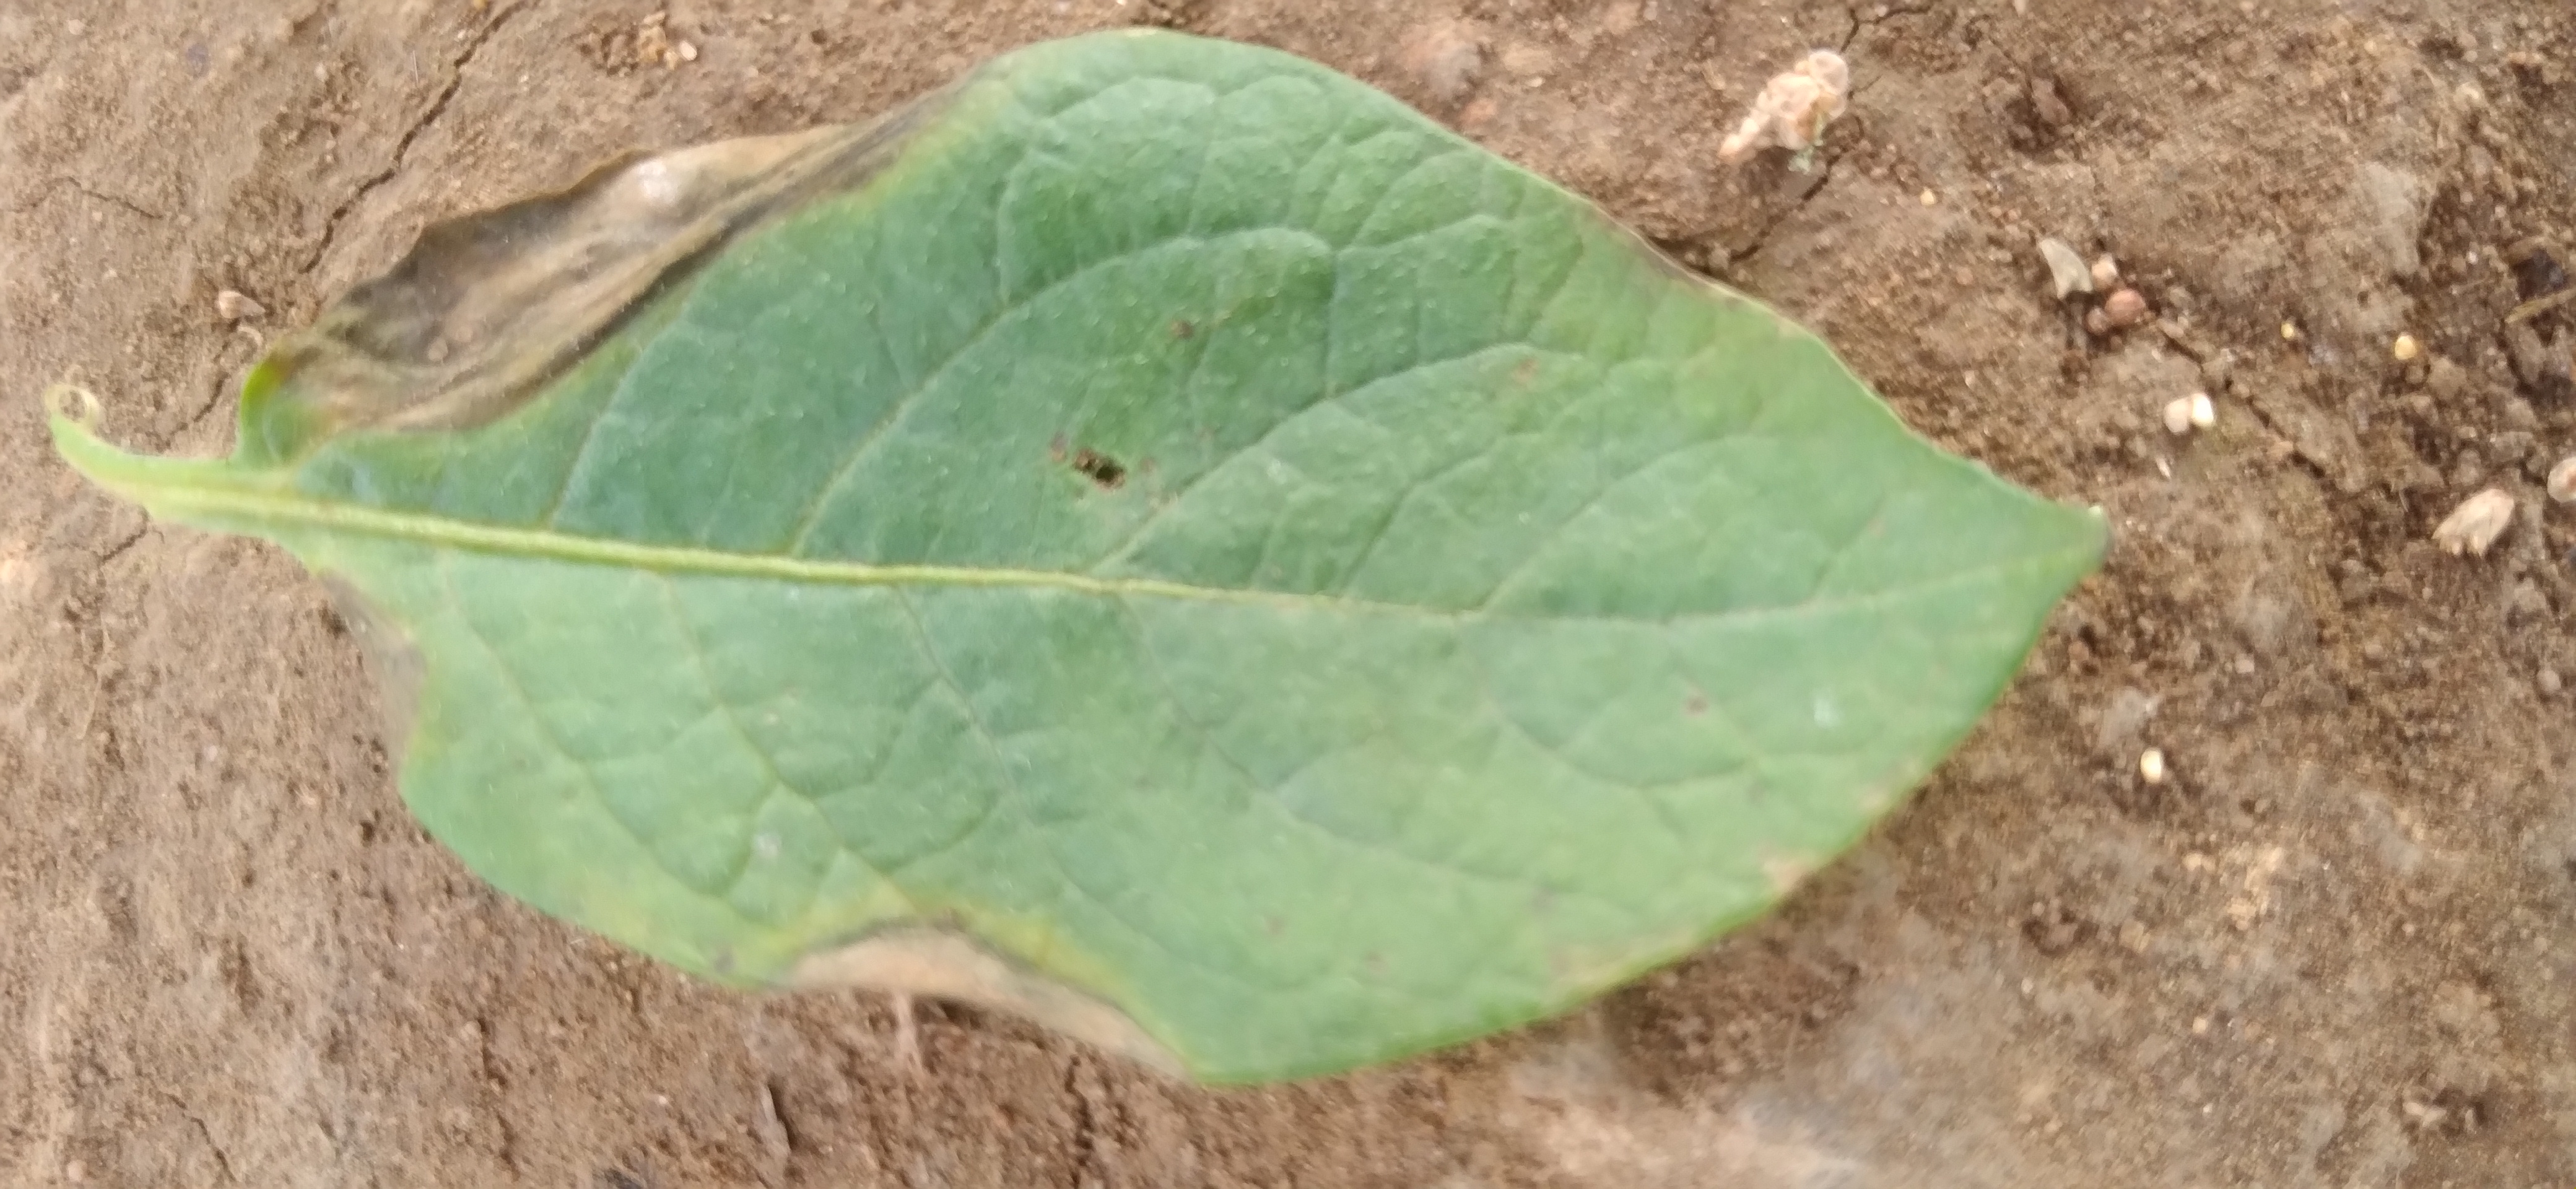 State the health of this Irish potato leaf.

early blight
